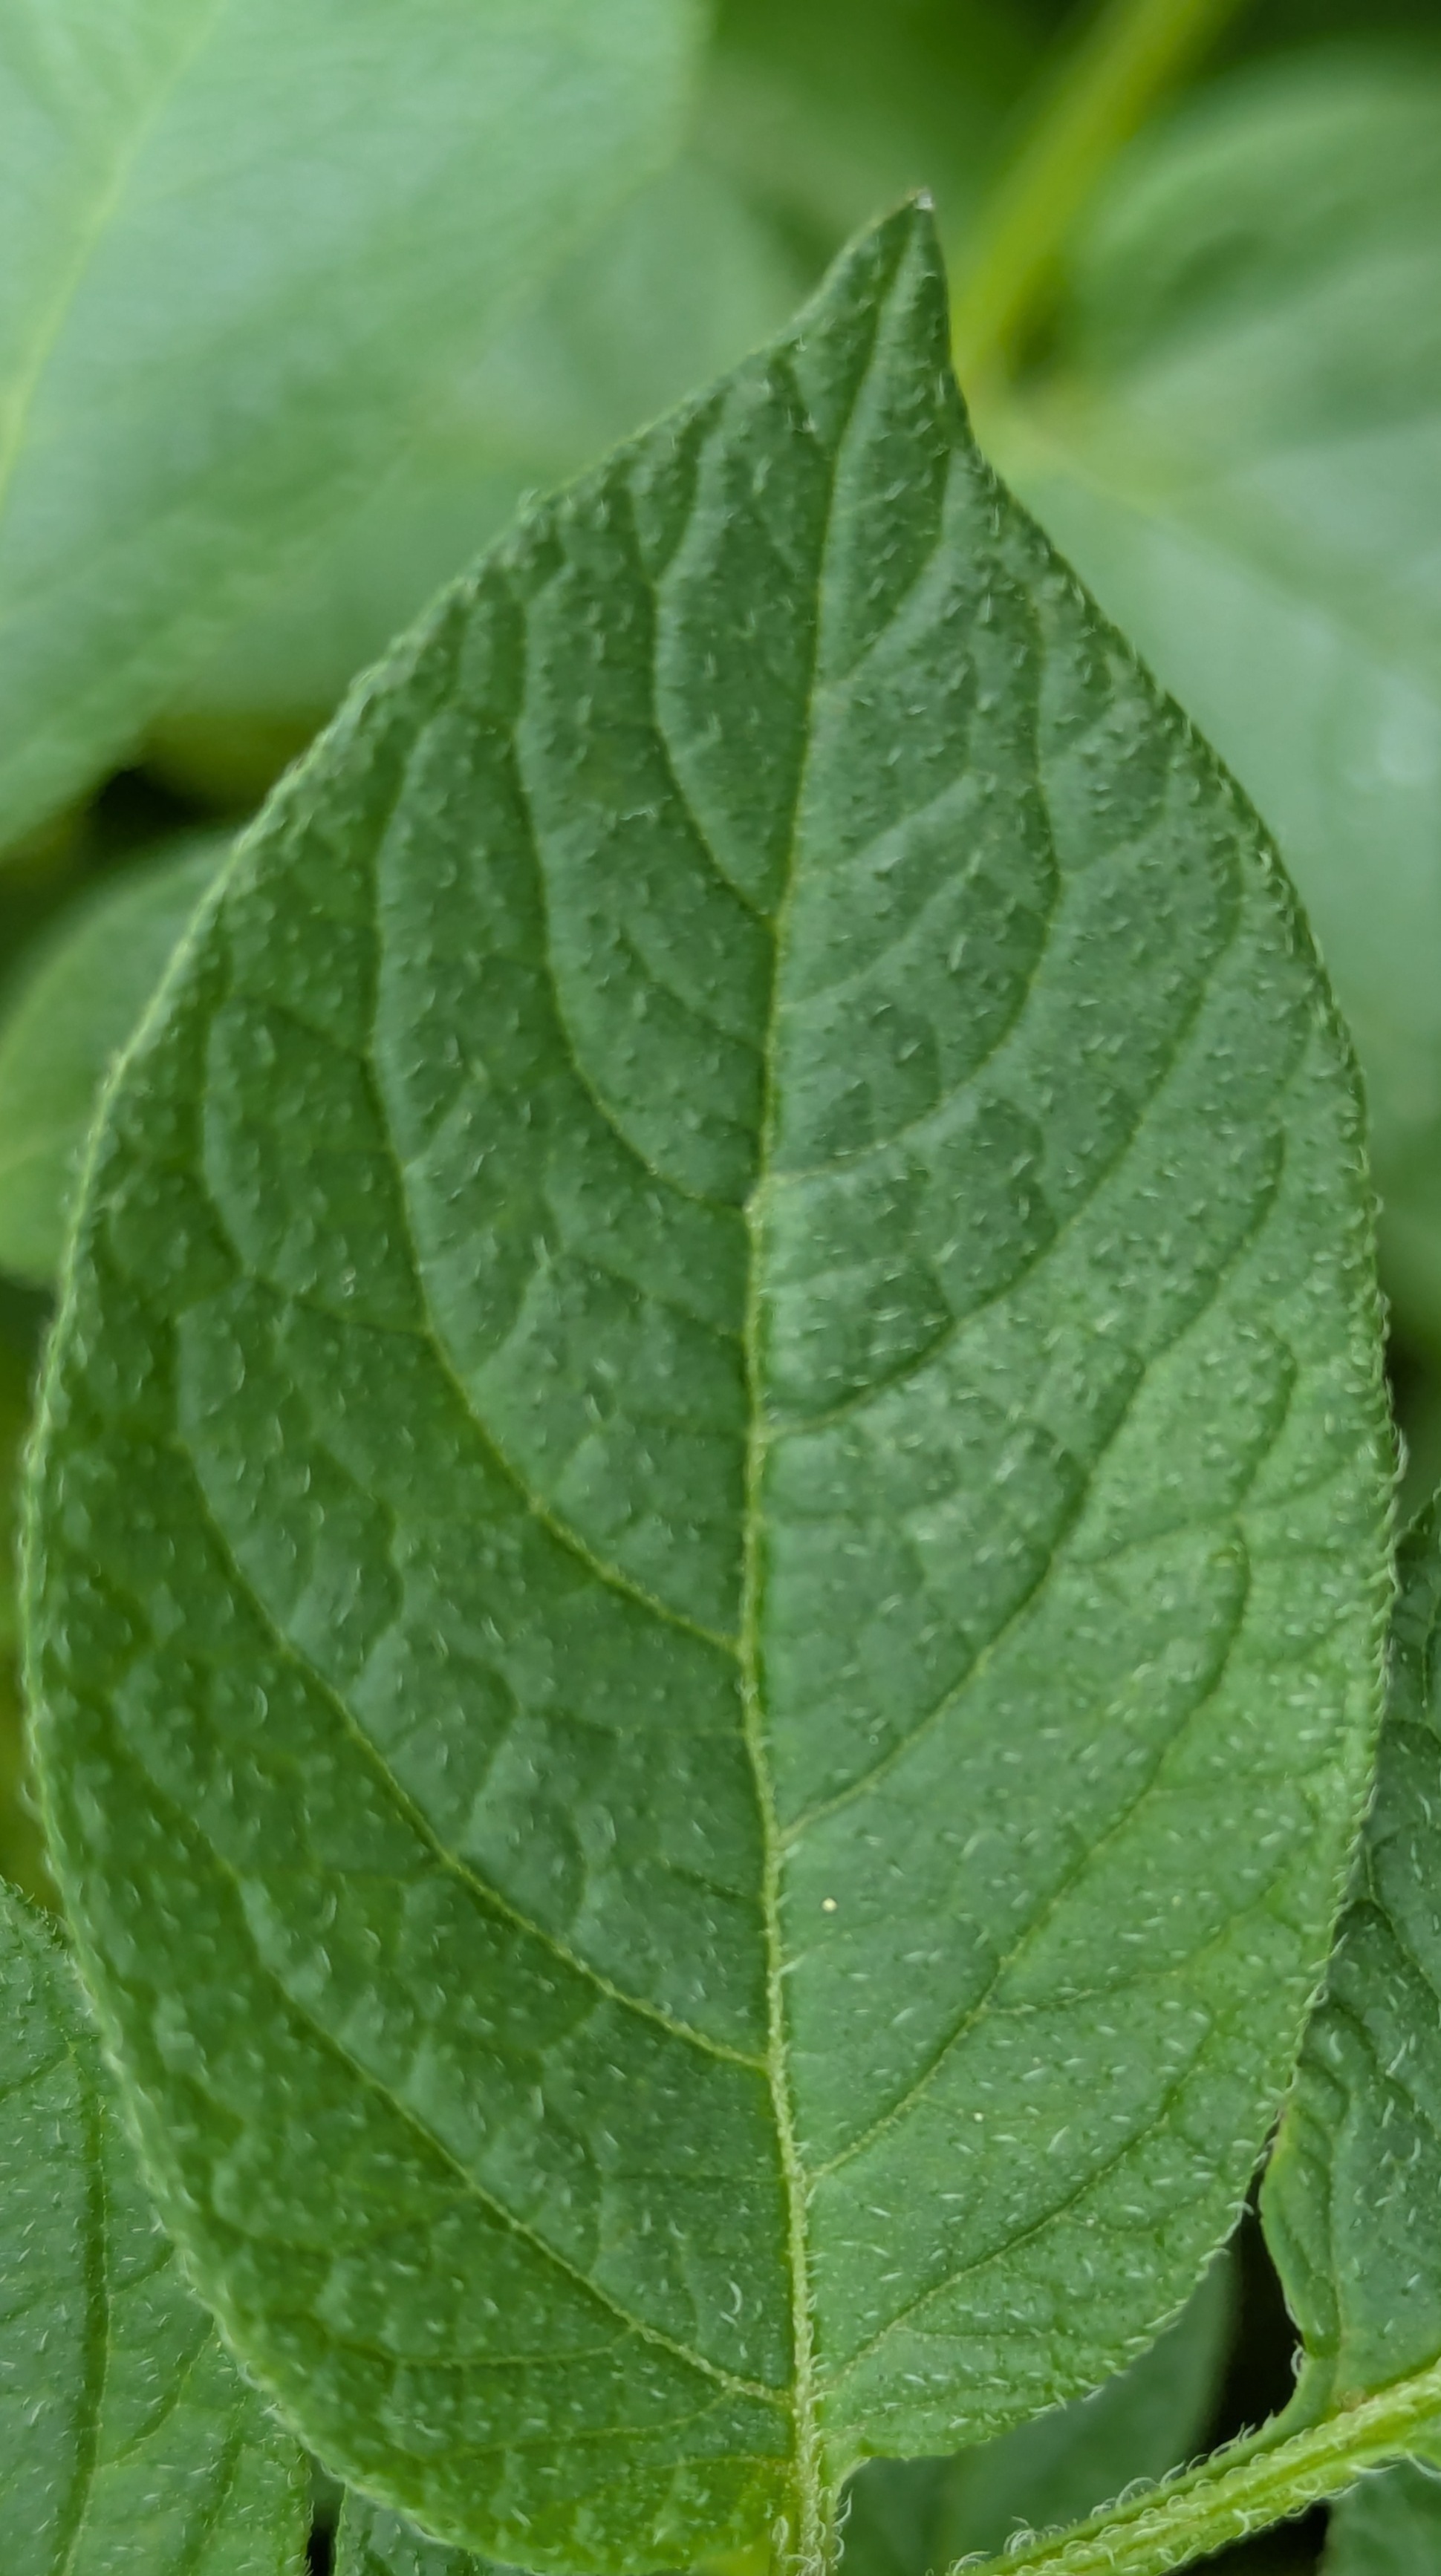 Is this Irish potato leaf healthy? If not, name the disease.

healthy
